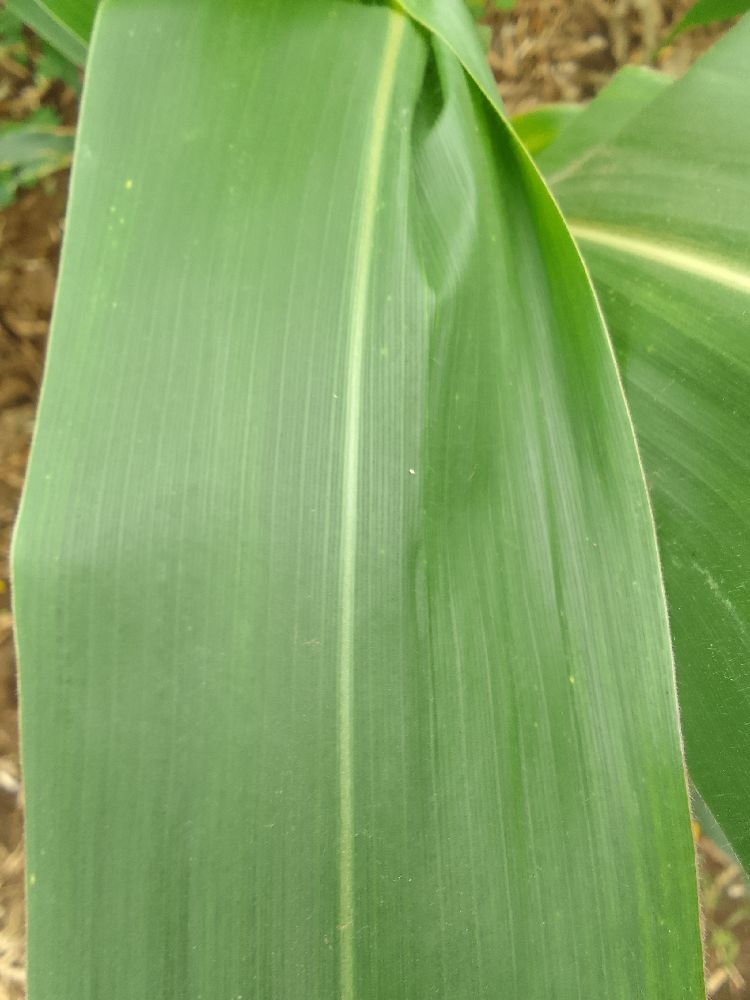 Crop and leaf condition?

maize, healthy
